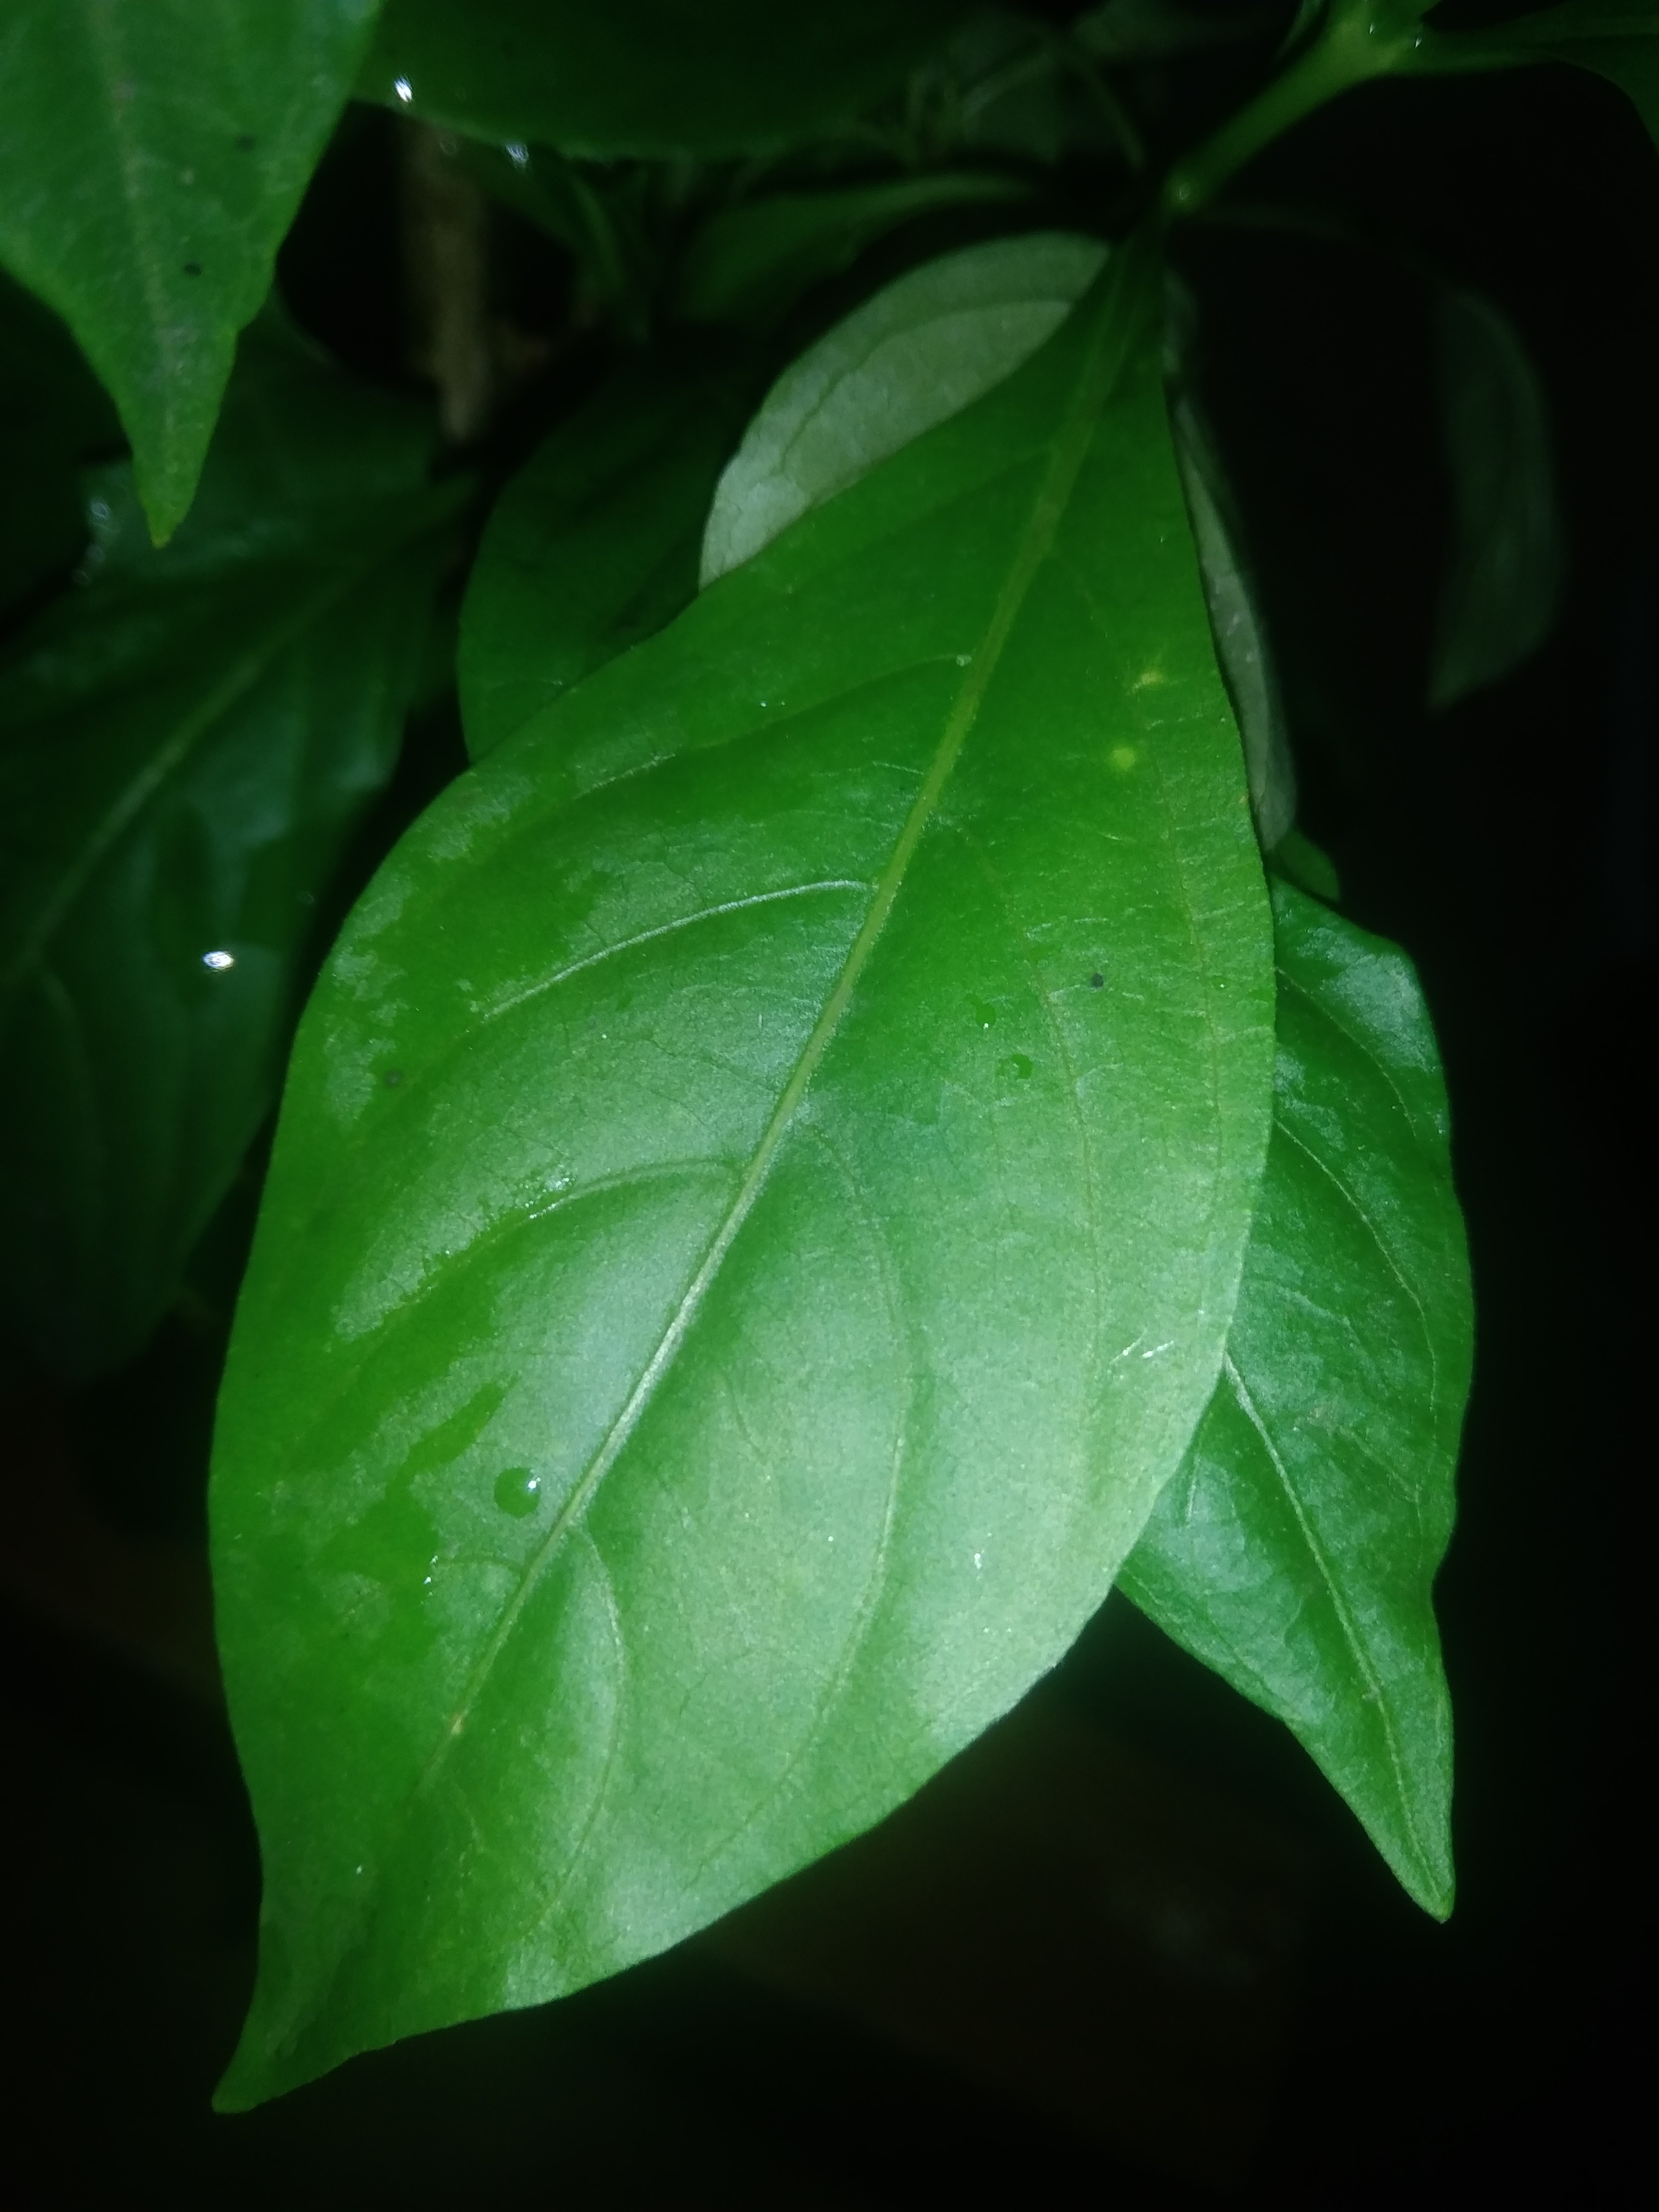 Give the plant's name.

vasaka
